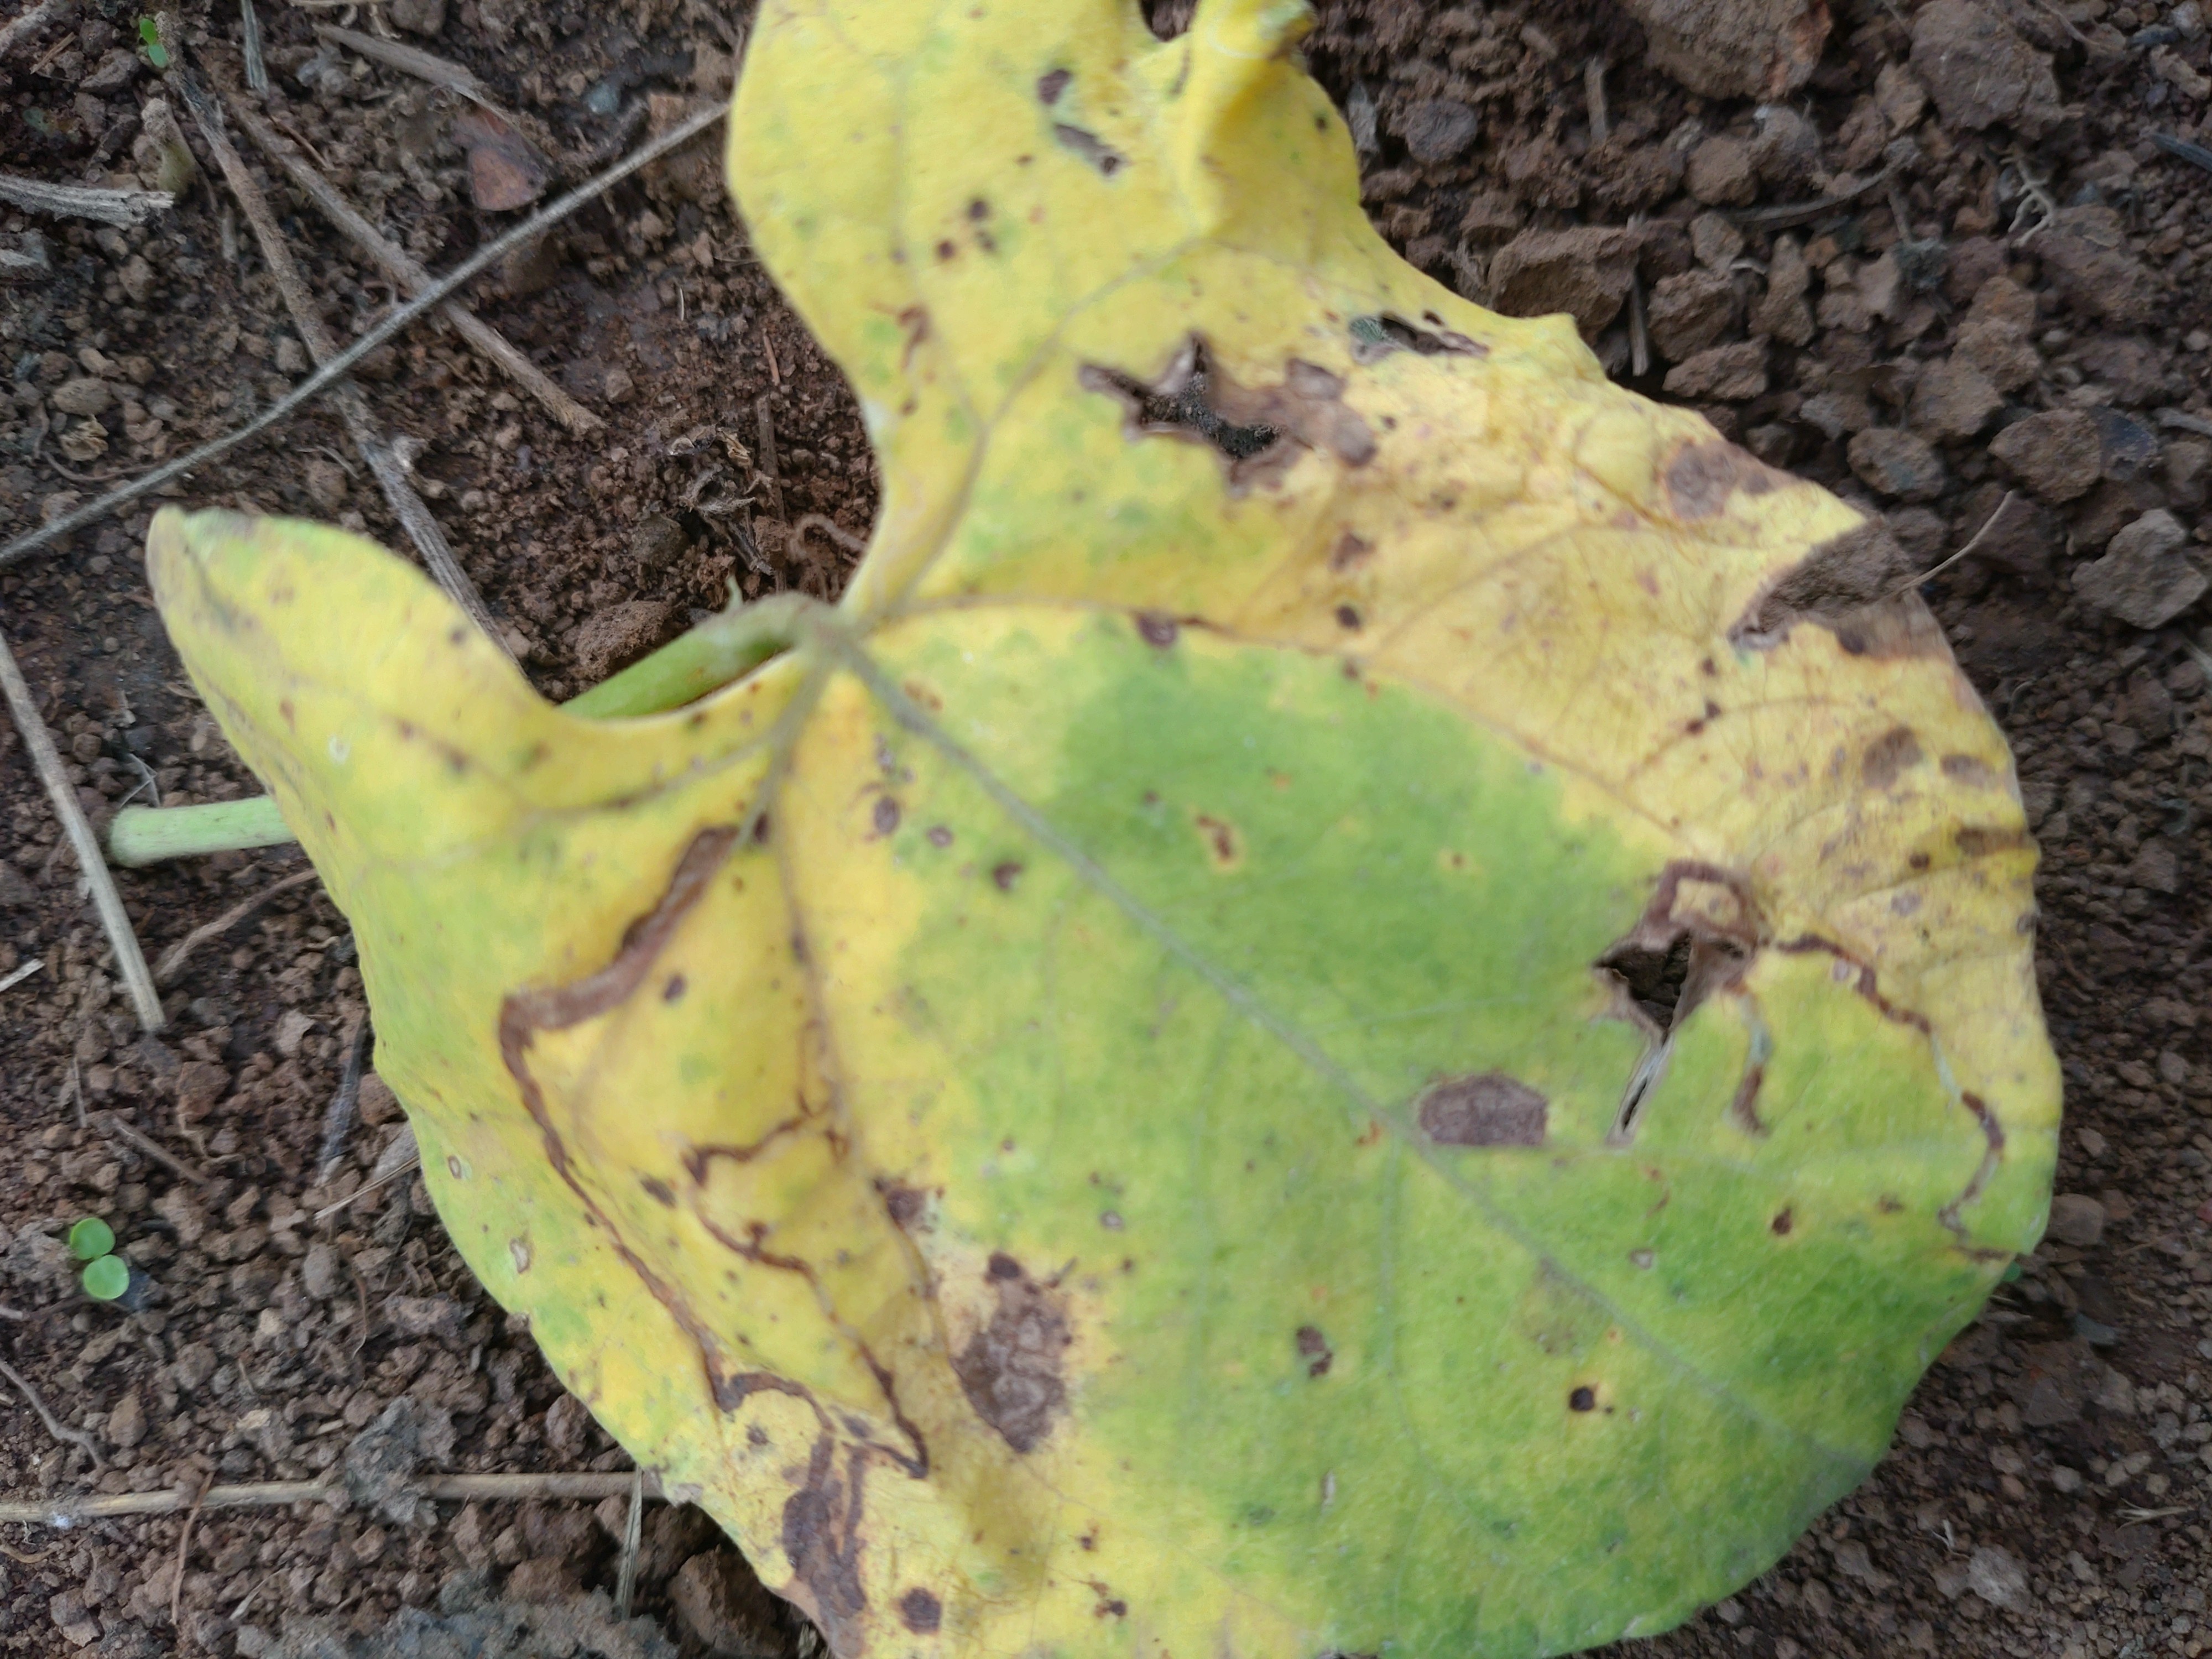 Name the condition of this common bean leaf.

rust
